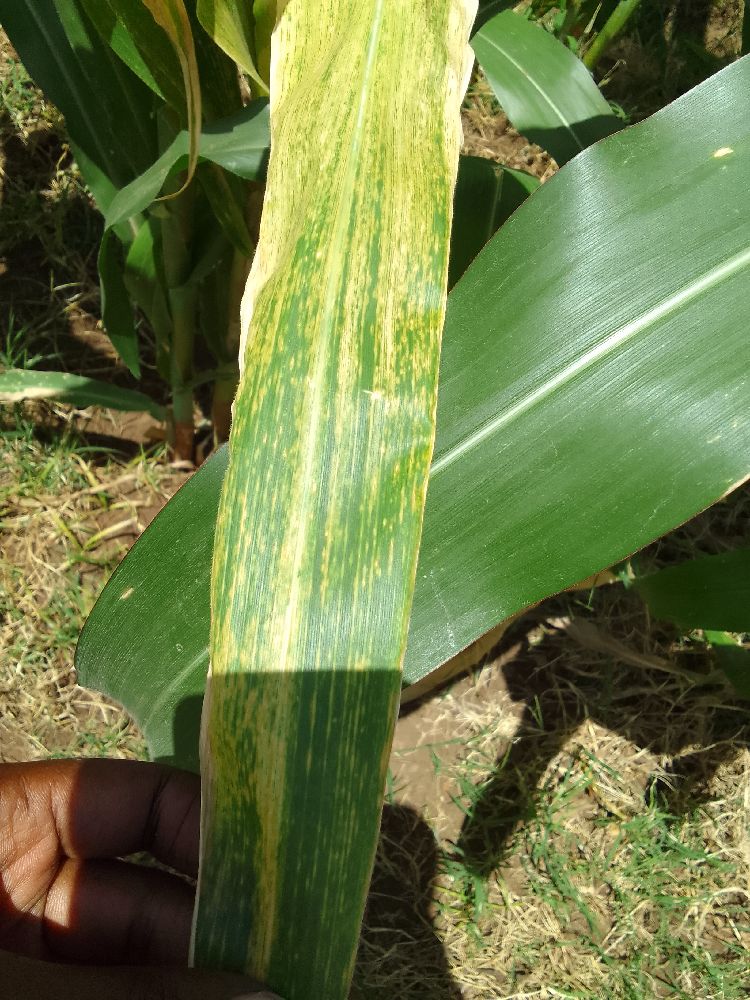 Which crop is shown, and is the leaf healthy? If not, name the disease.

maize, maize lethal necrosis
